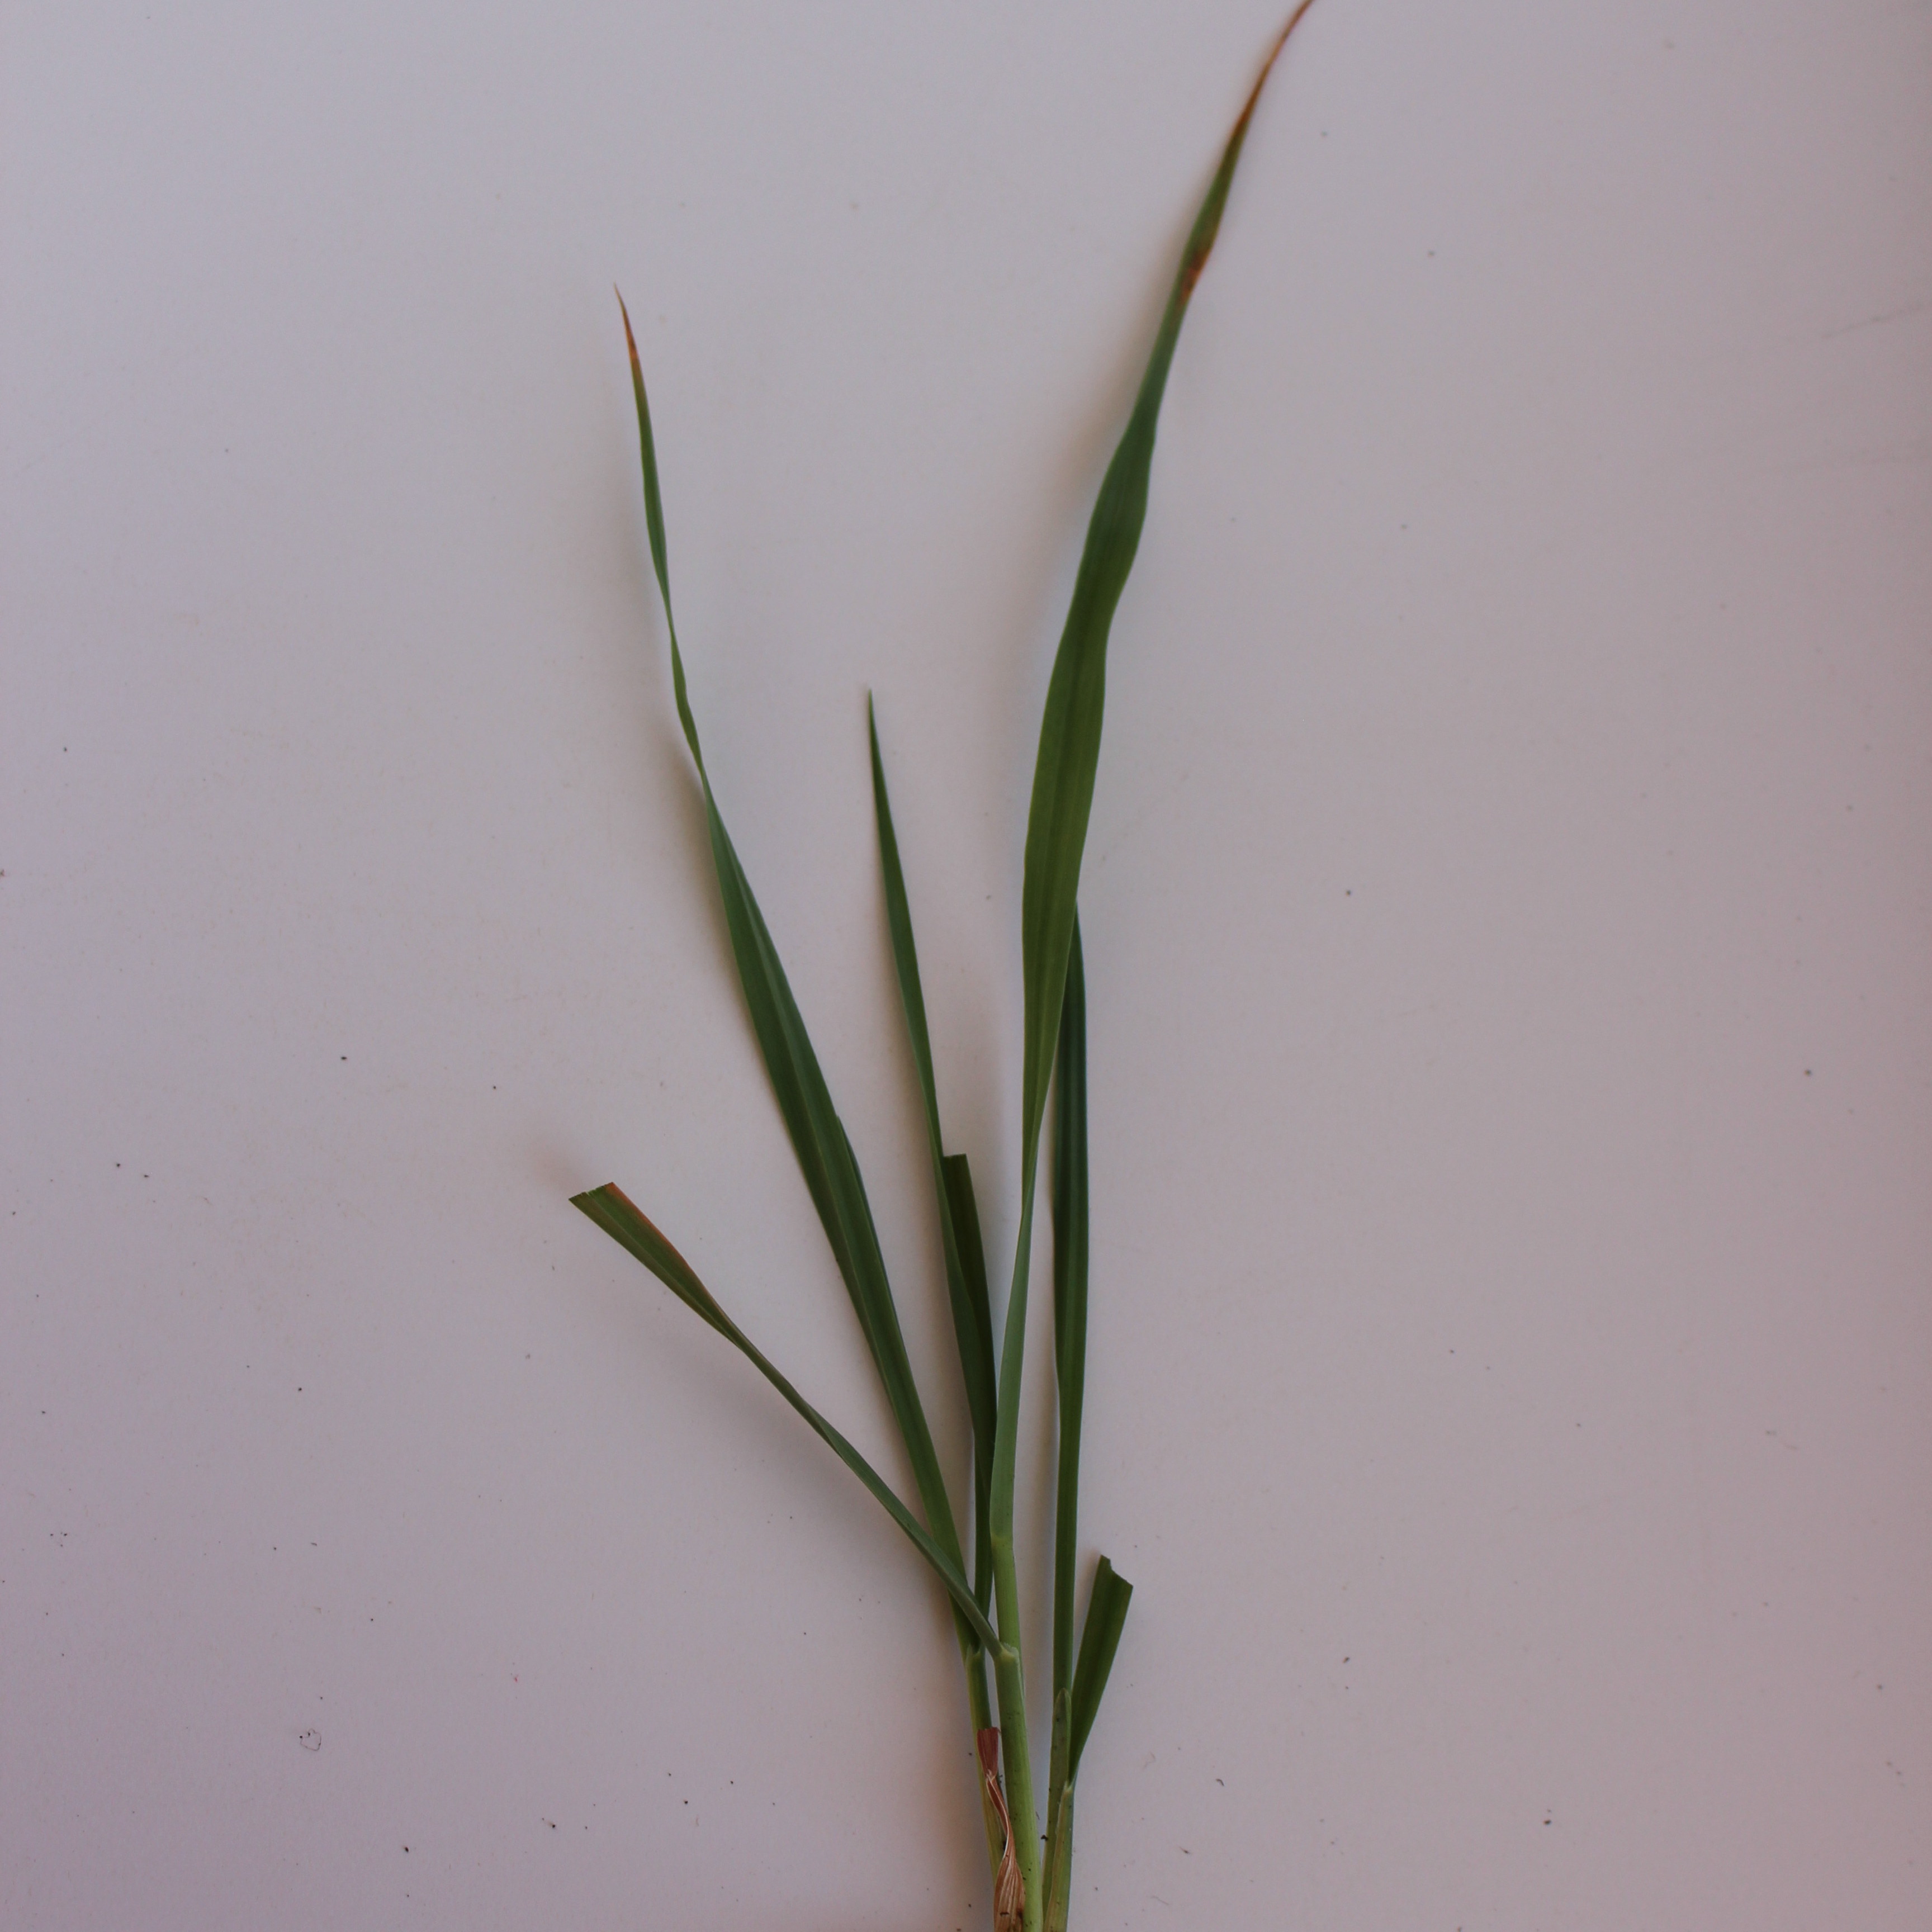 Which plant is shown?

Avena sterilis
